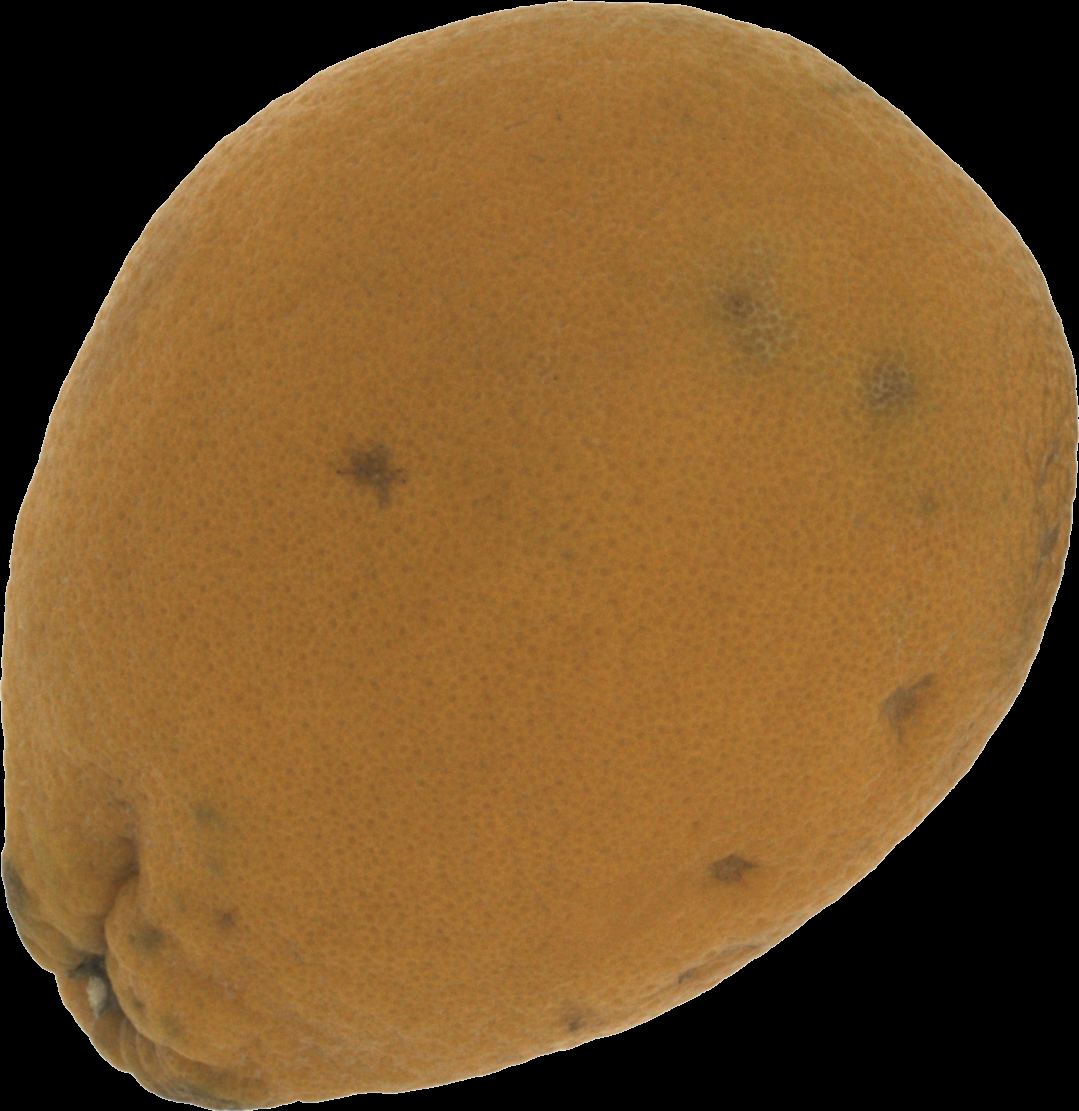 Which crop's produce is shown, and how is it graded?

orange, bad
